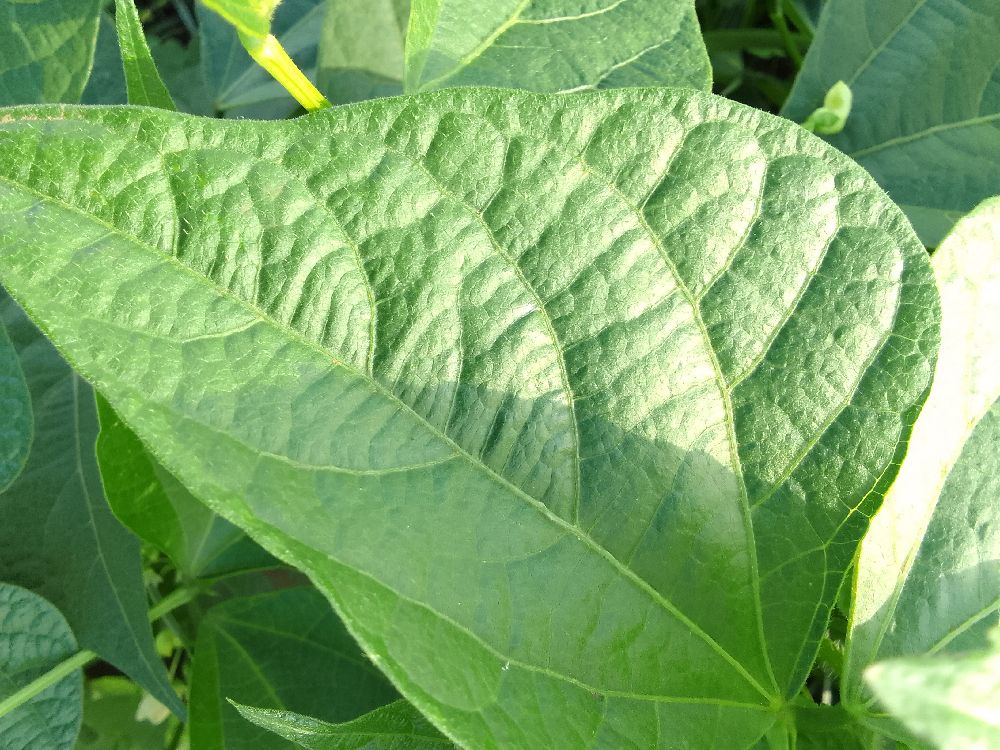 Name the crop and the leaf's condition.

common bean, healthy
